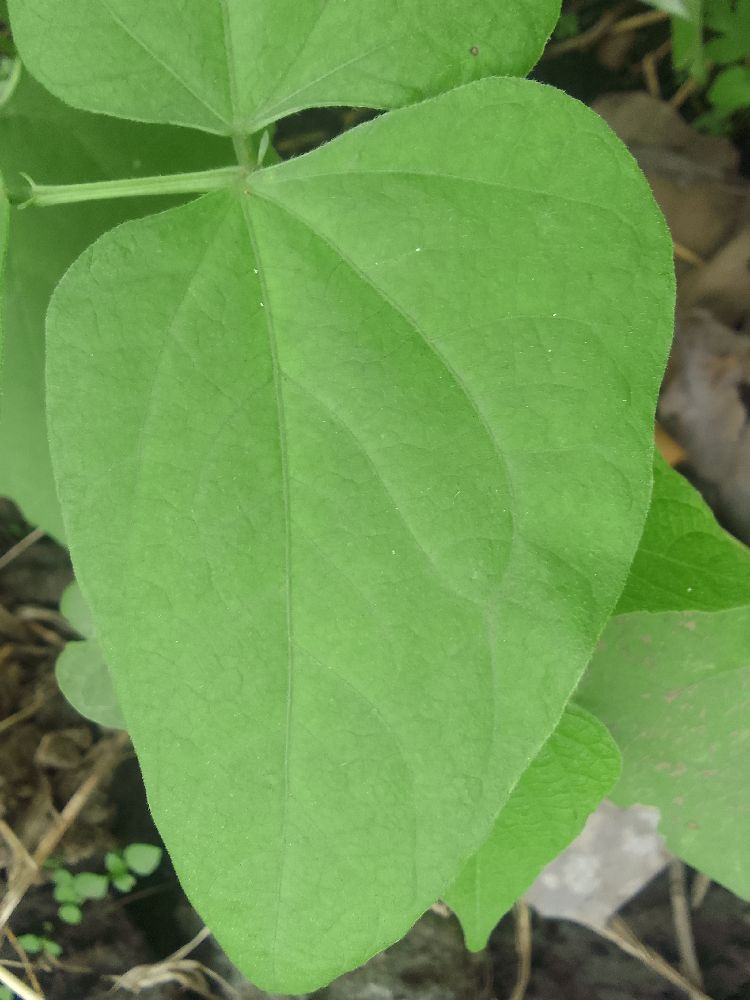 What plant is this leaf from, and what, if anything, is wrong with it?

common bean, healthy
